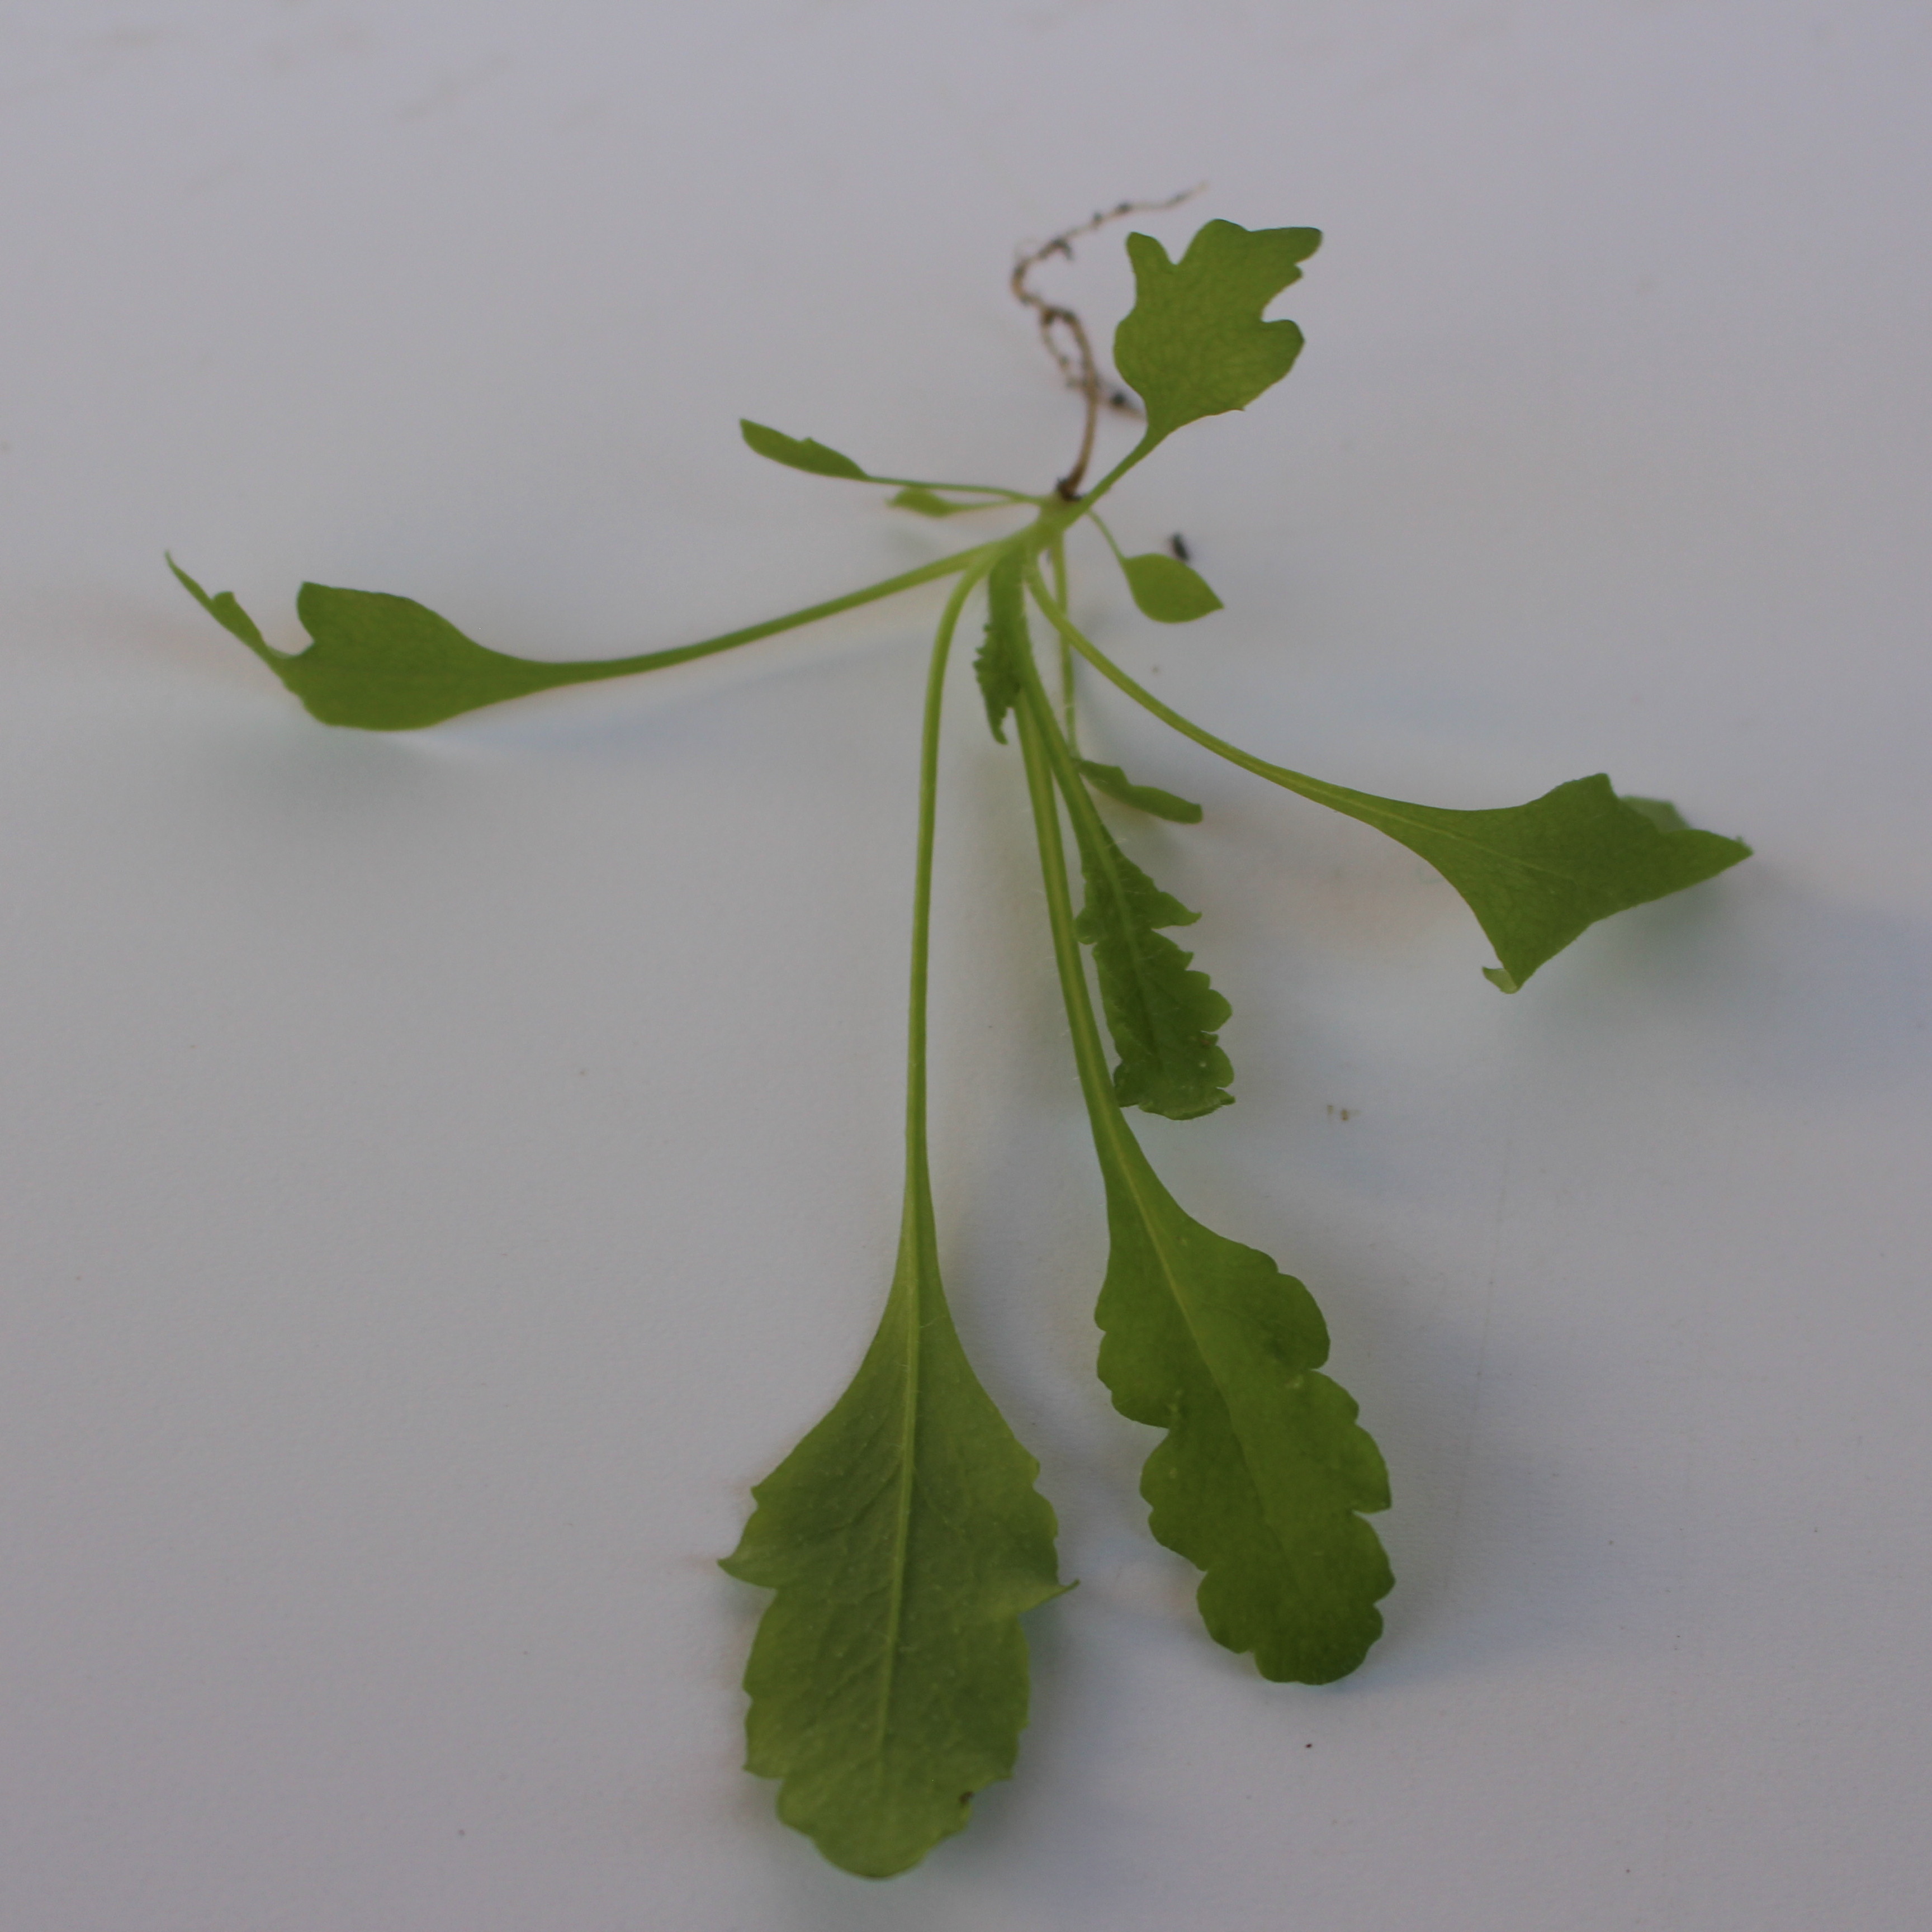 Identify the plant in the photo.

Papaver rhoeas
